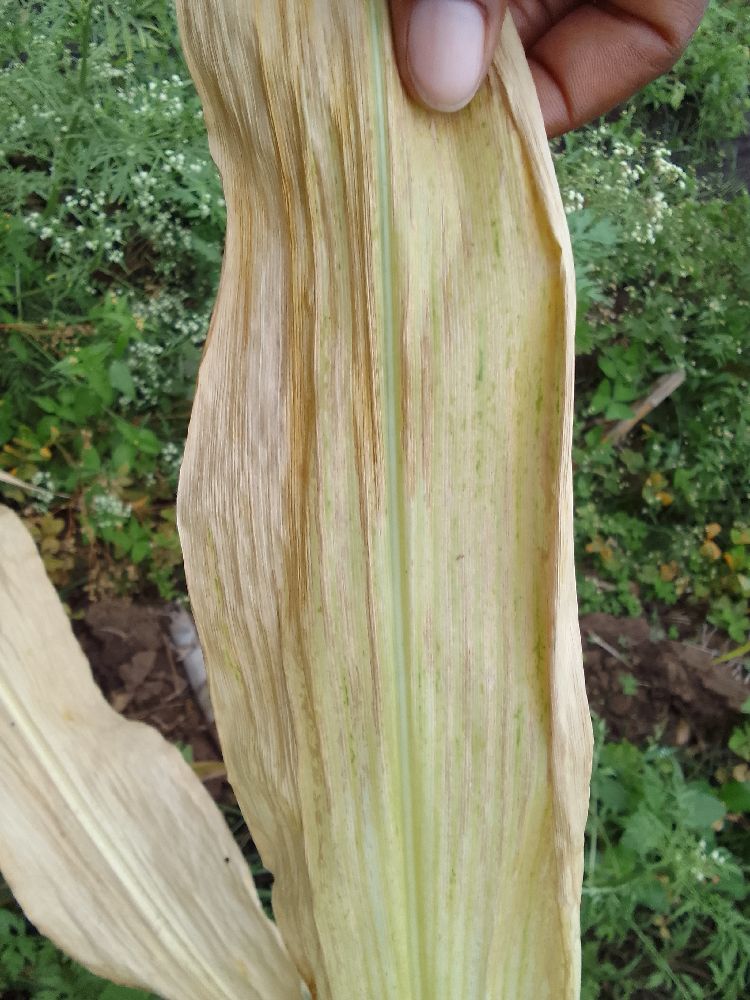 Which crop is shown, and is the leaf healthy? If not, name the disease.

maize, maize lethal necrosis
